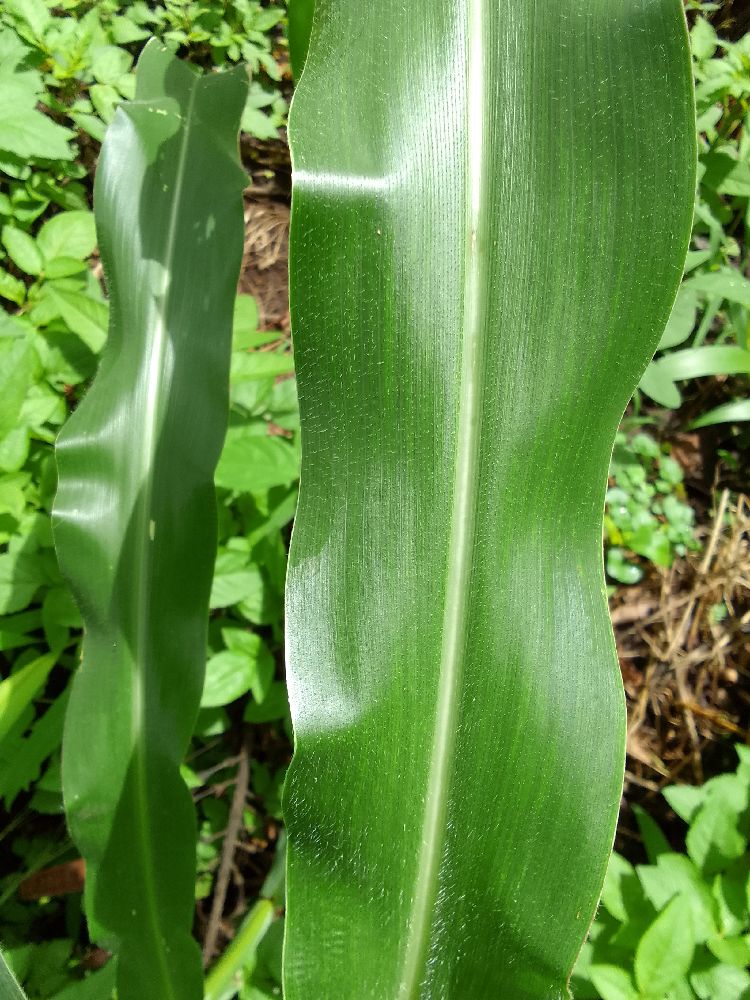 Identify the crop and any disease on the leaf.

maize, healthy
